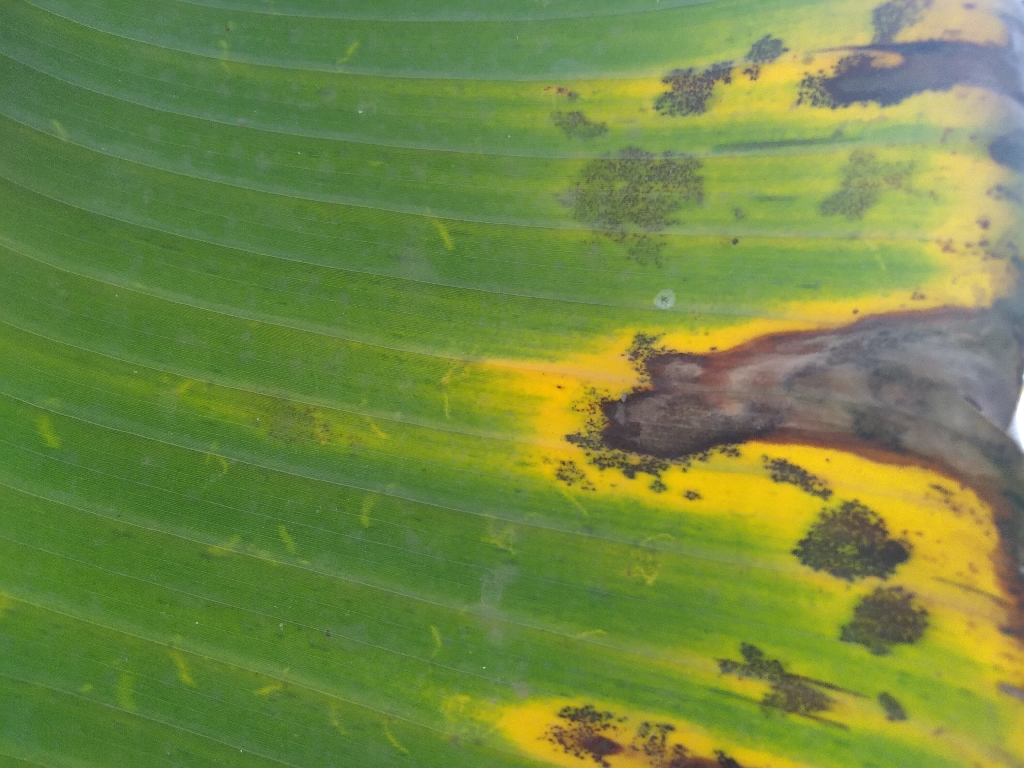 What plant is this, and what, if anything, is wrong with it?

banana, black sigatoka
